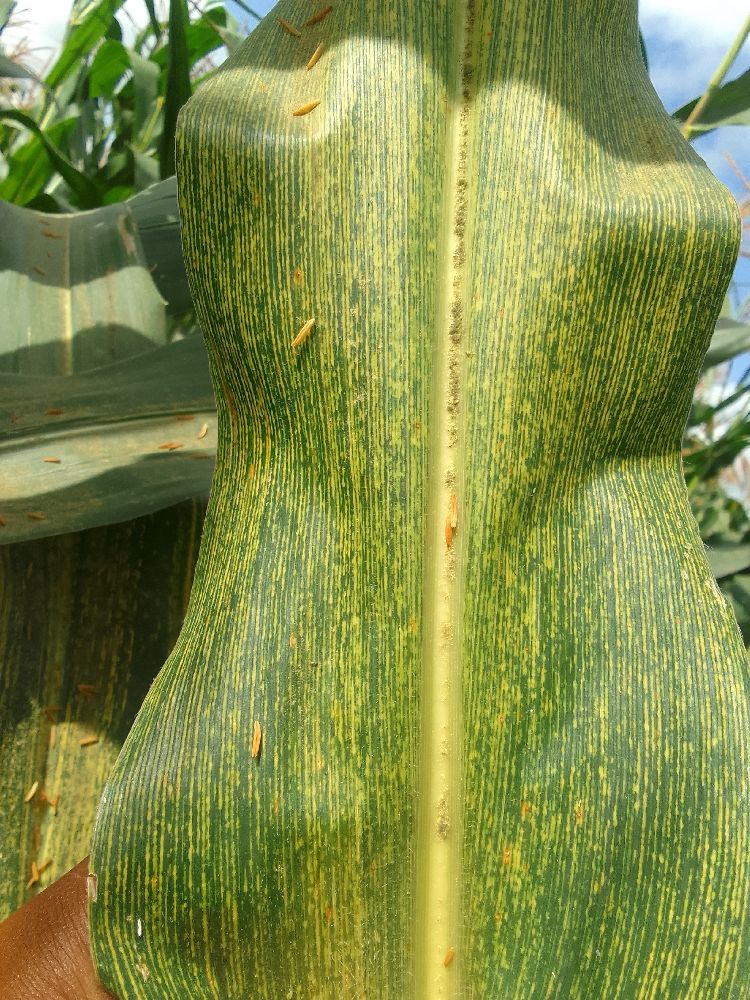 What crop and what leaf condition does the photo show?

maize, maize streak virus
